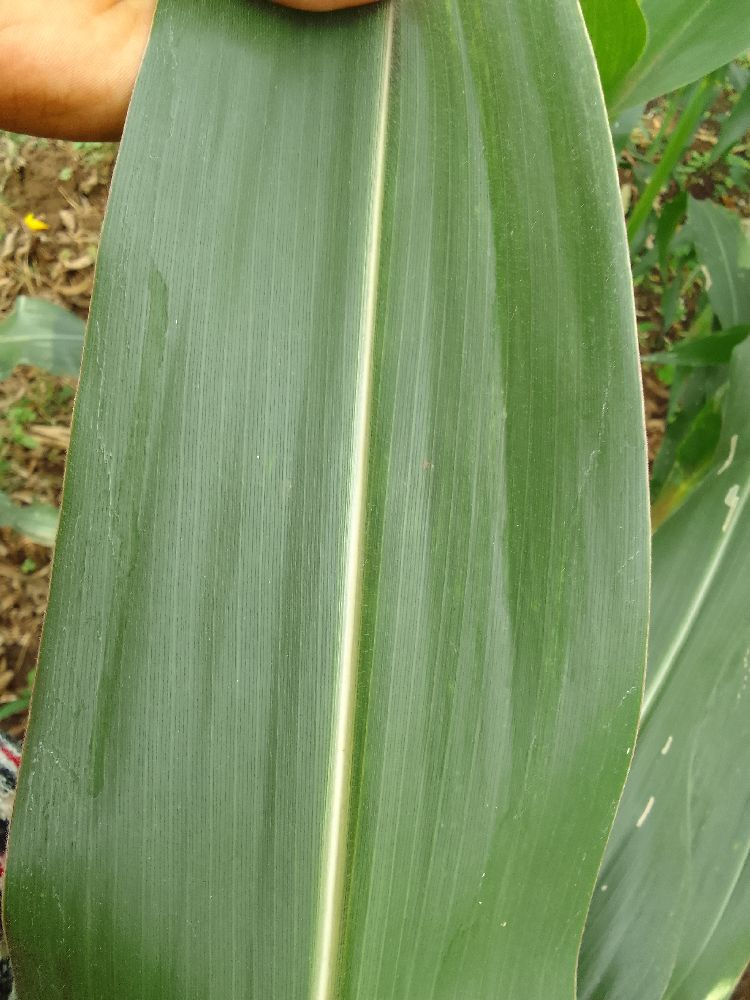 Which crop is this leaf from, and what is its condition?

maize, healthy
